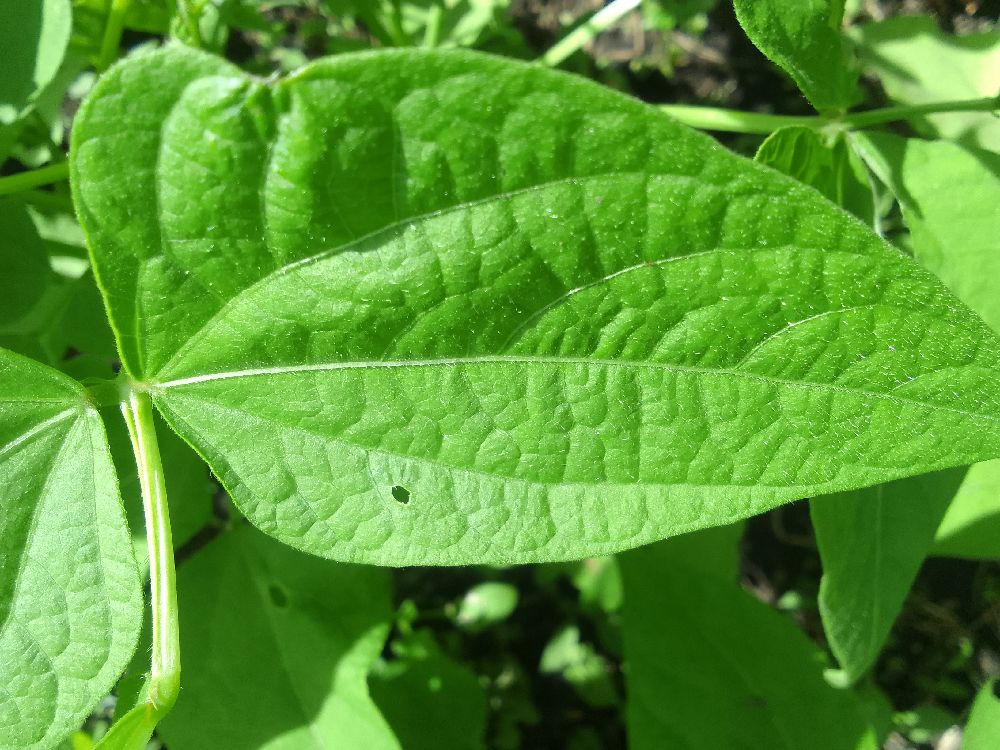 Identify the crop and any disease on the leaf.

common bean, healthy
